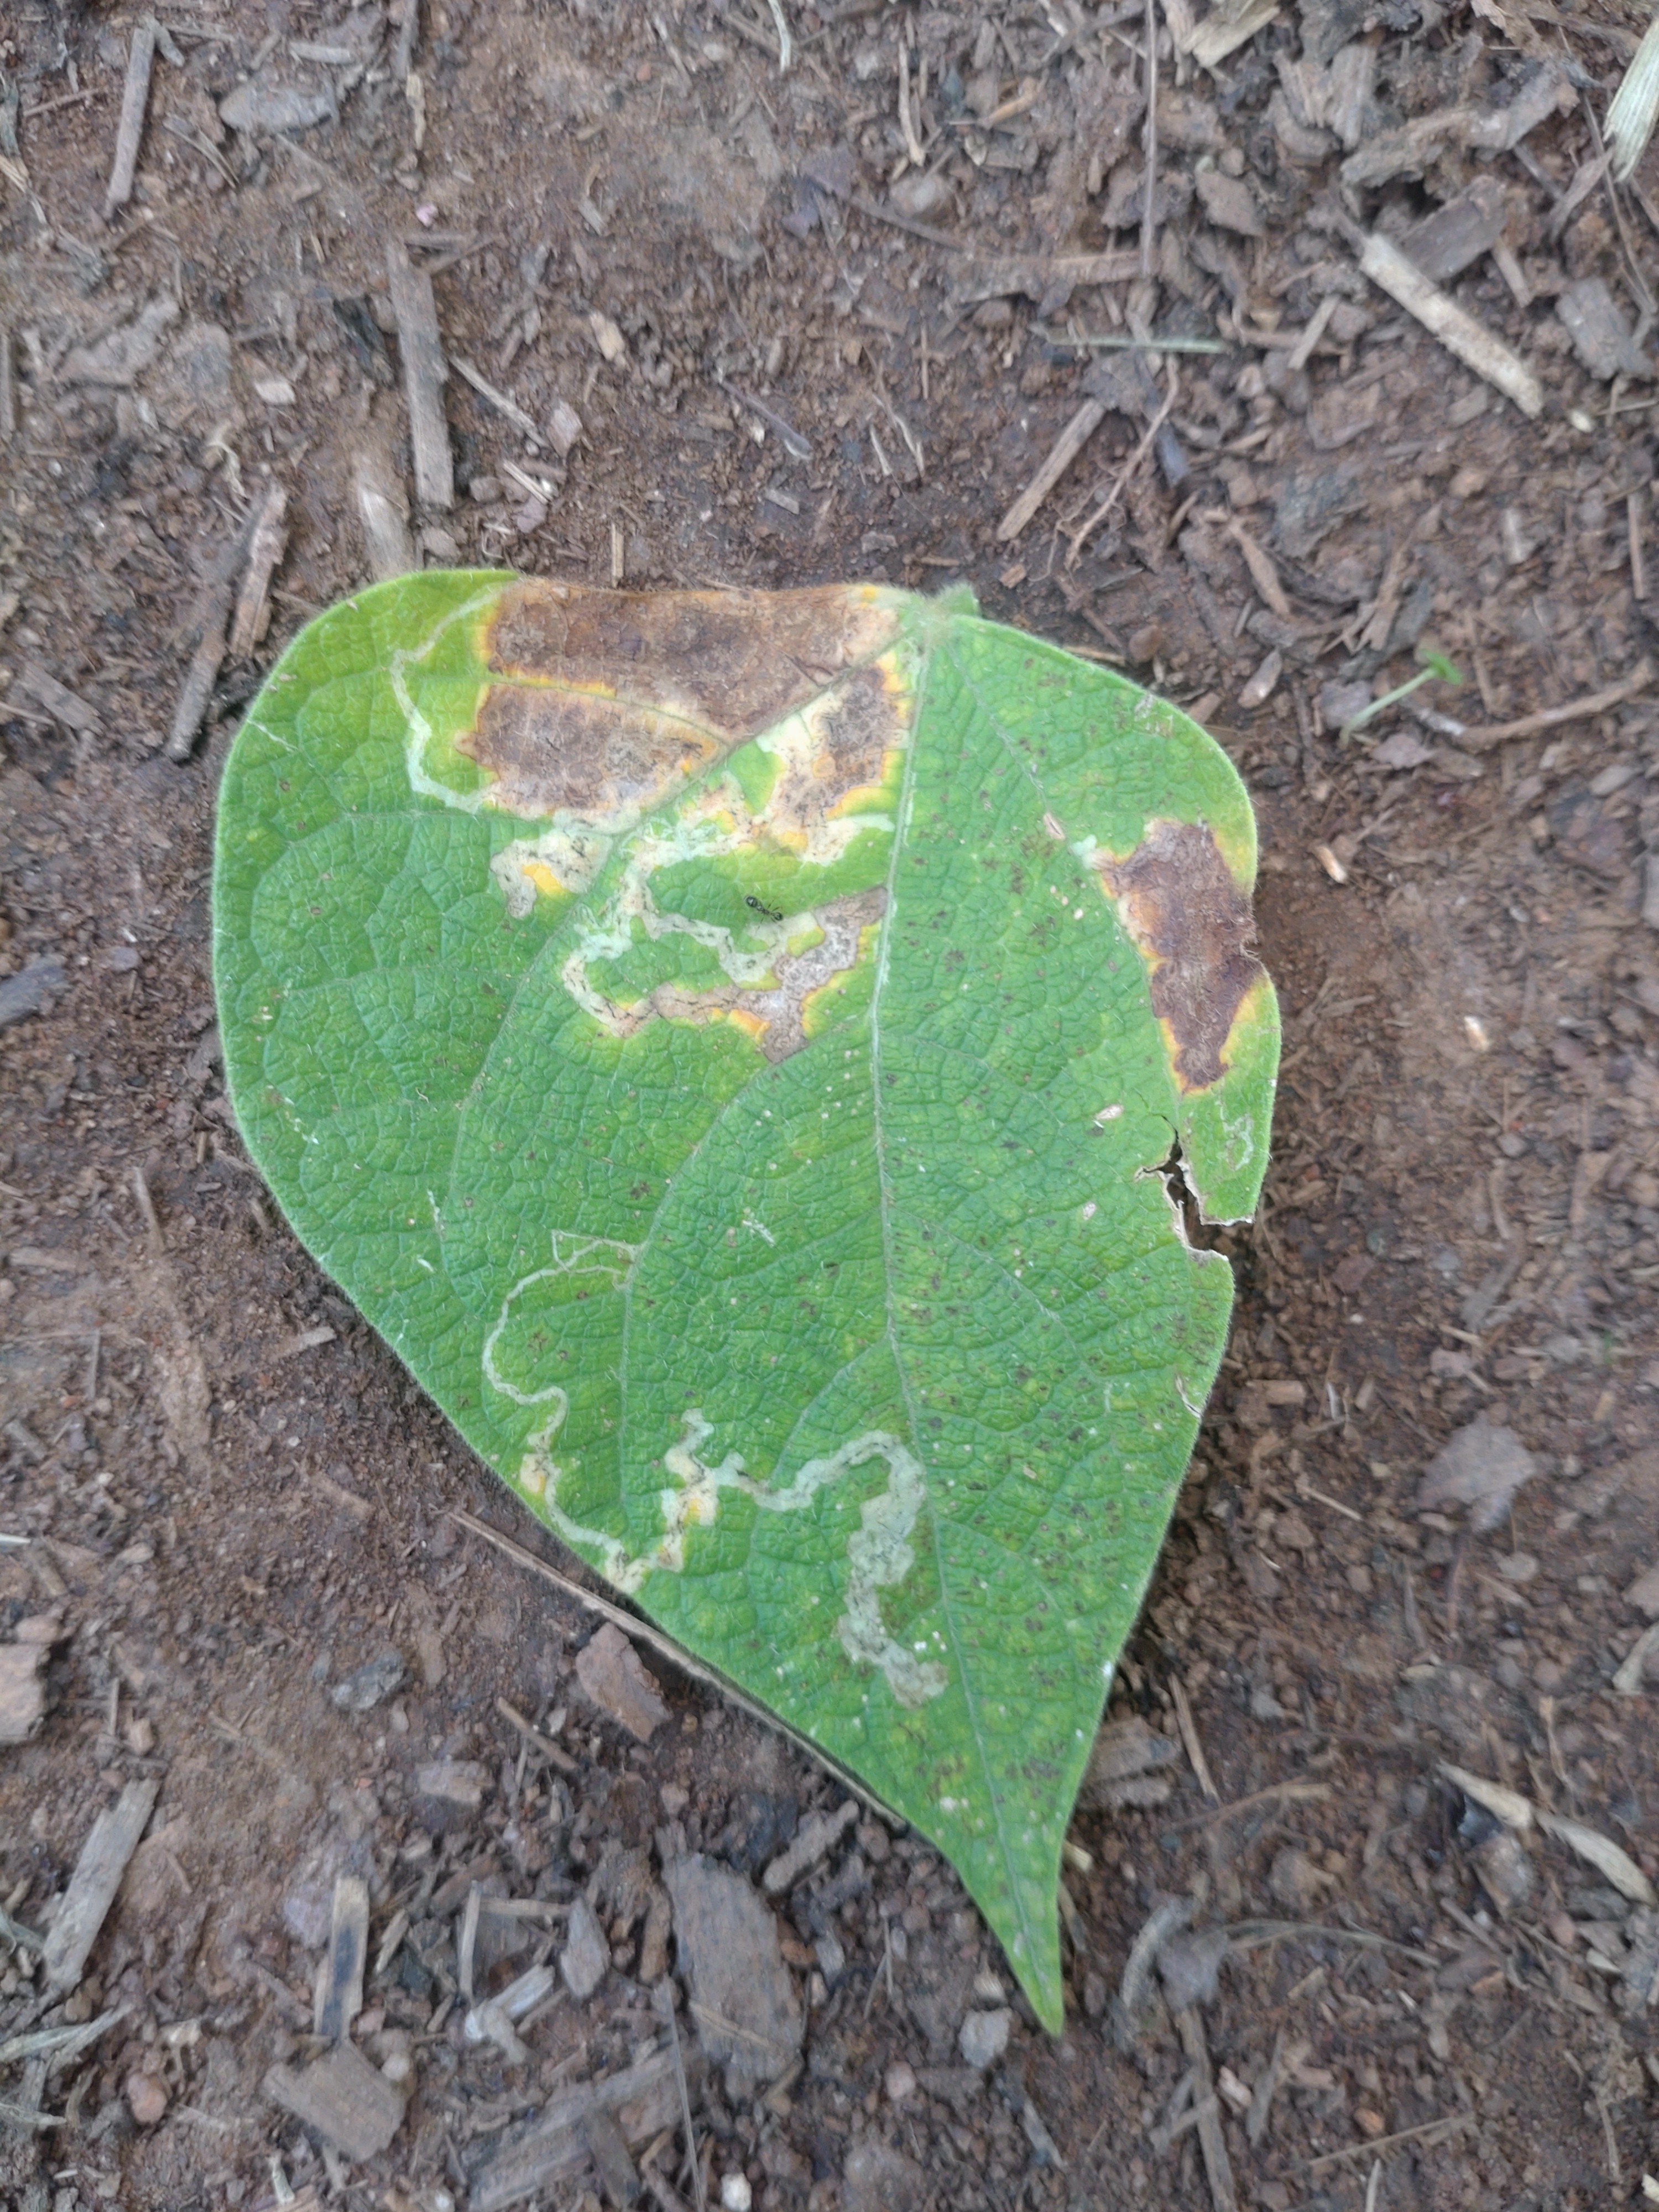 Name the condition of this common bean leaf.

anthracnose
